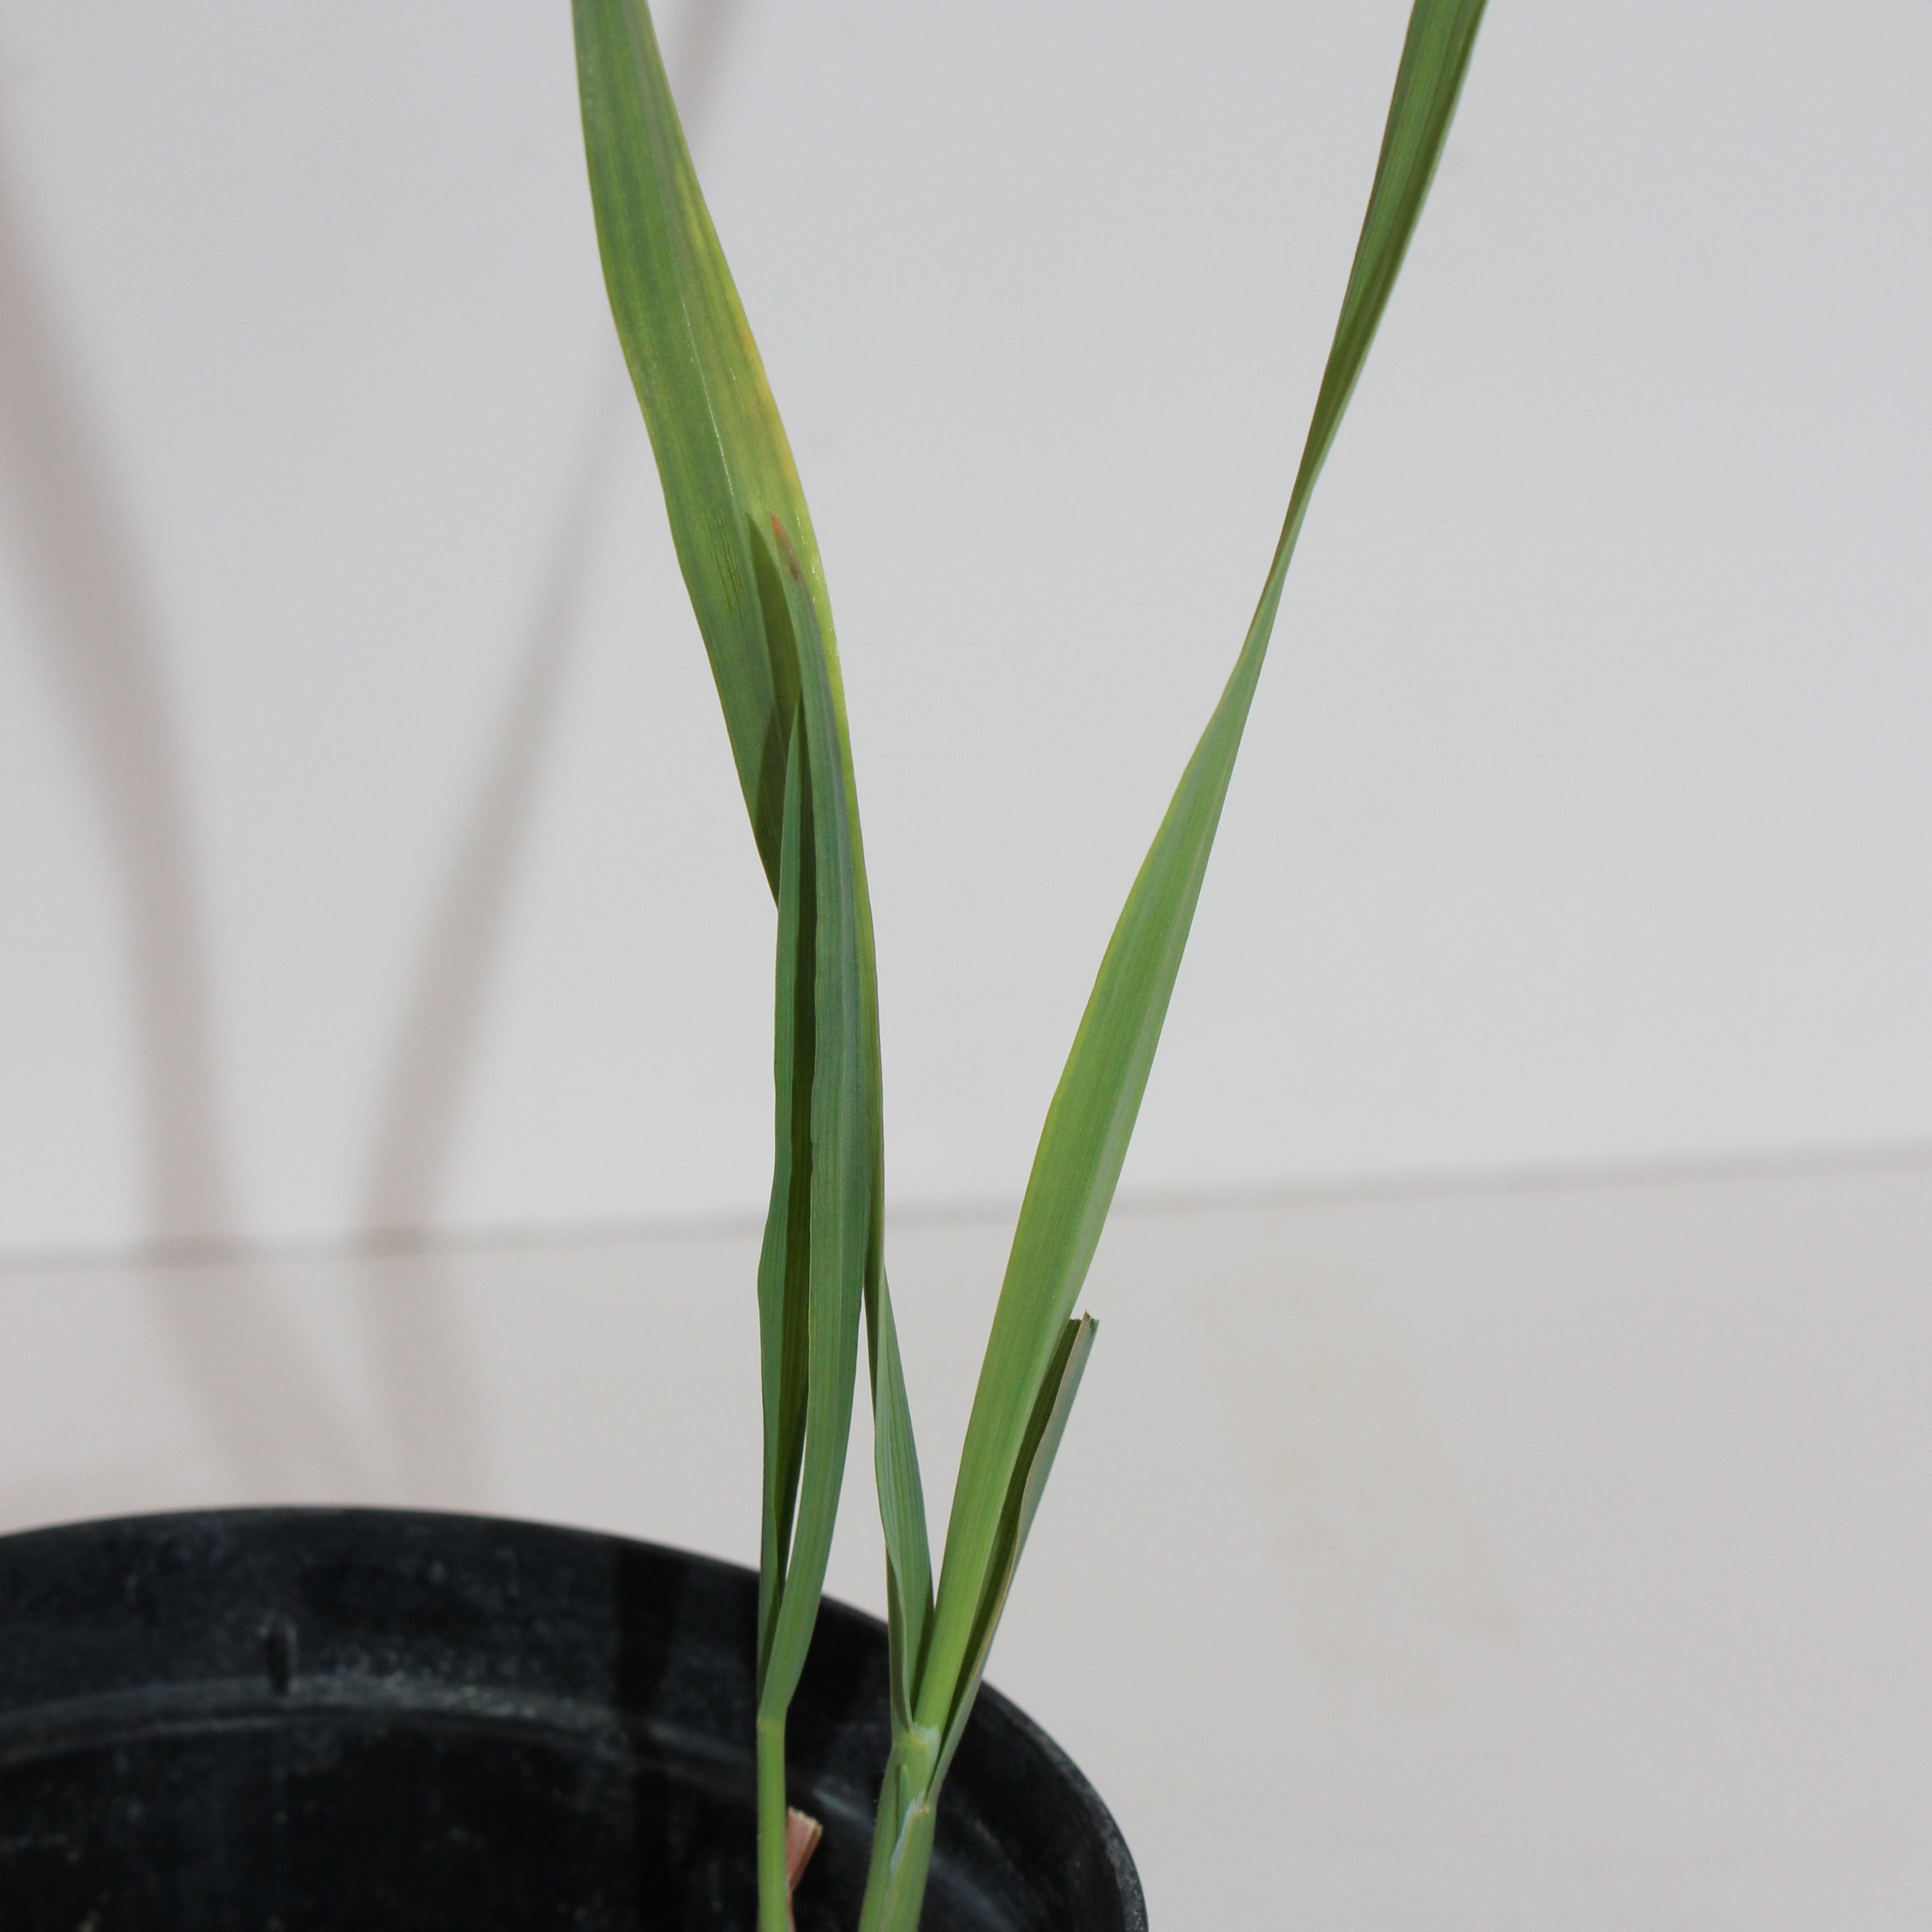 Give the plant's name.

Avena sterilis
